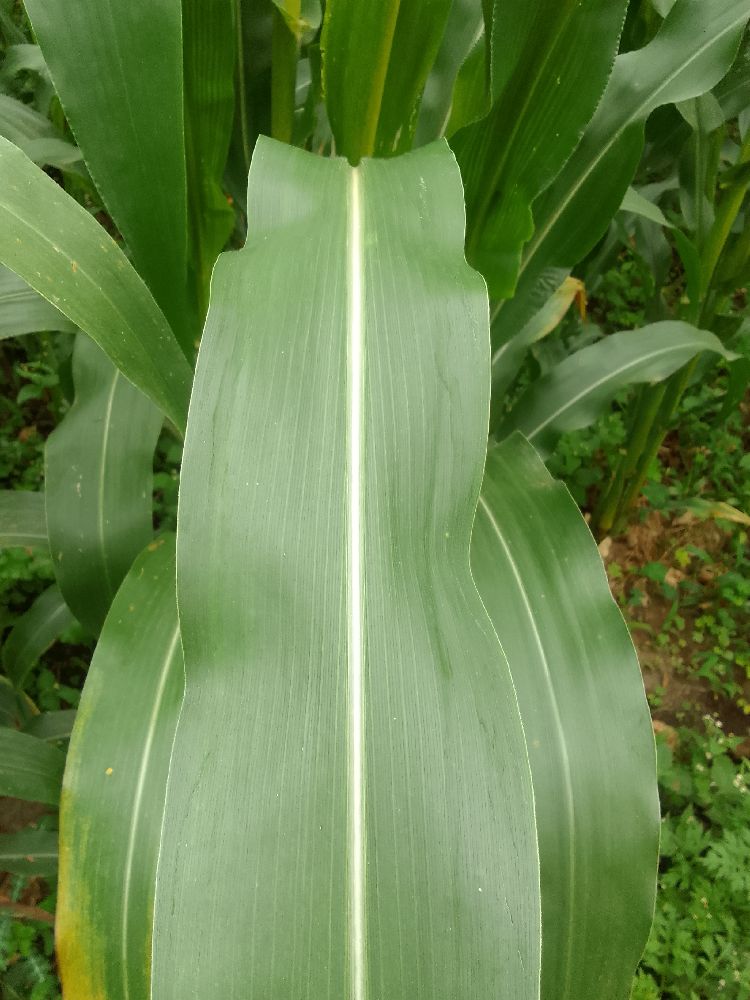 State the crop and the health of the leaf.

maize, healthy
